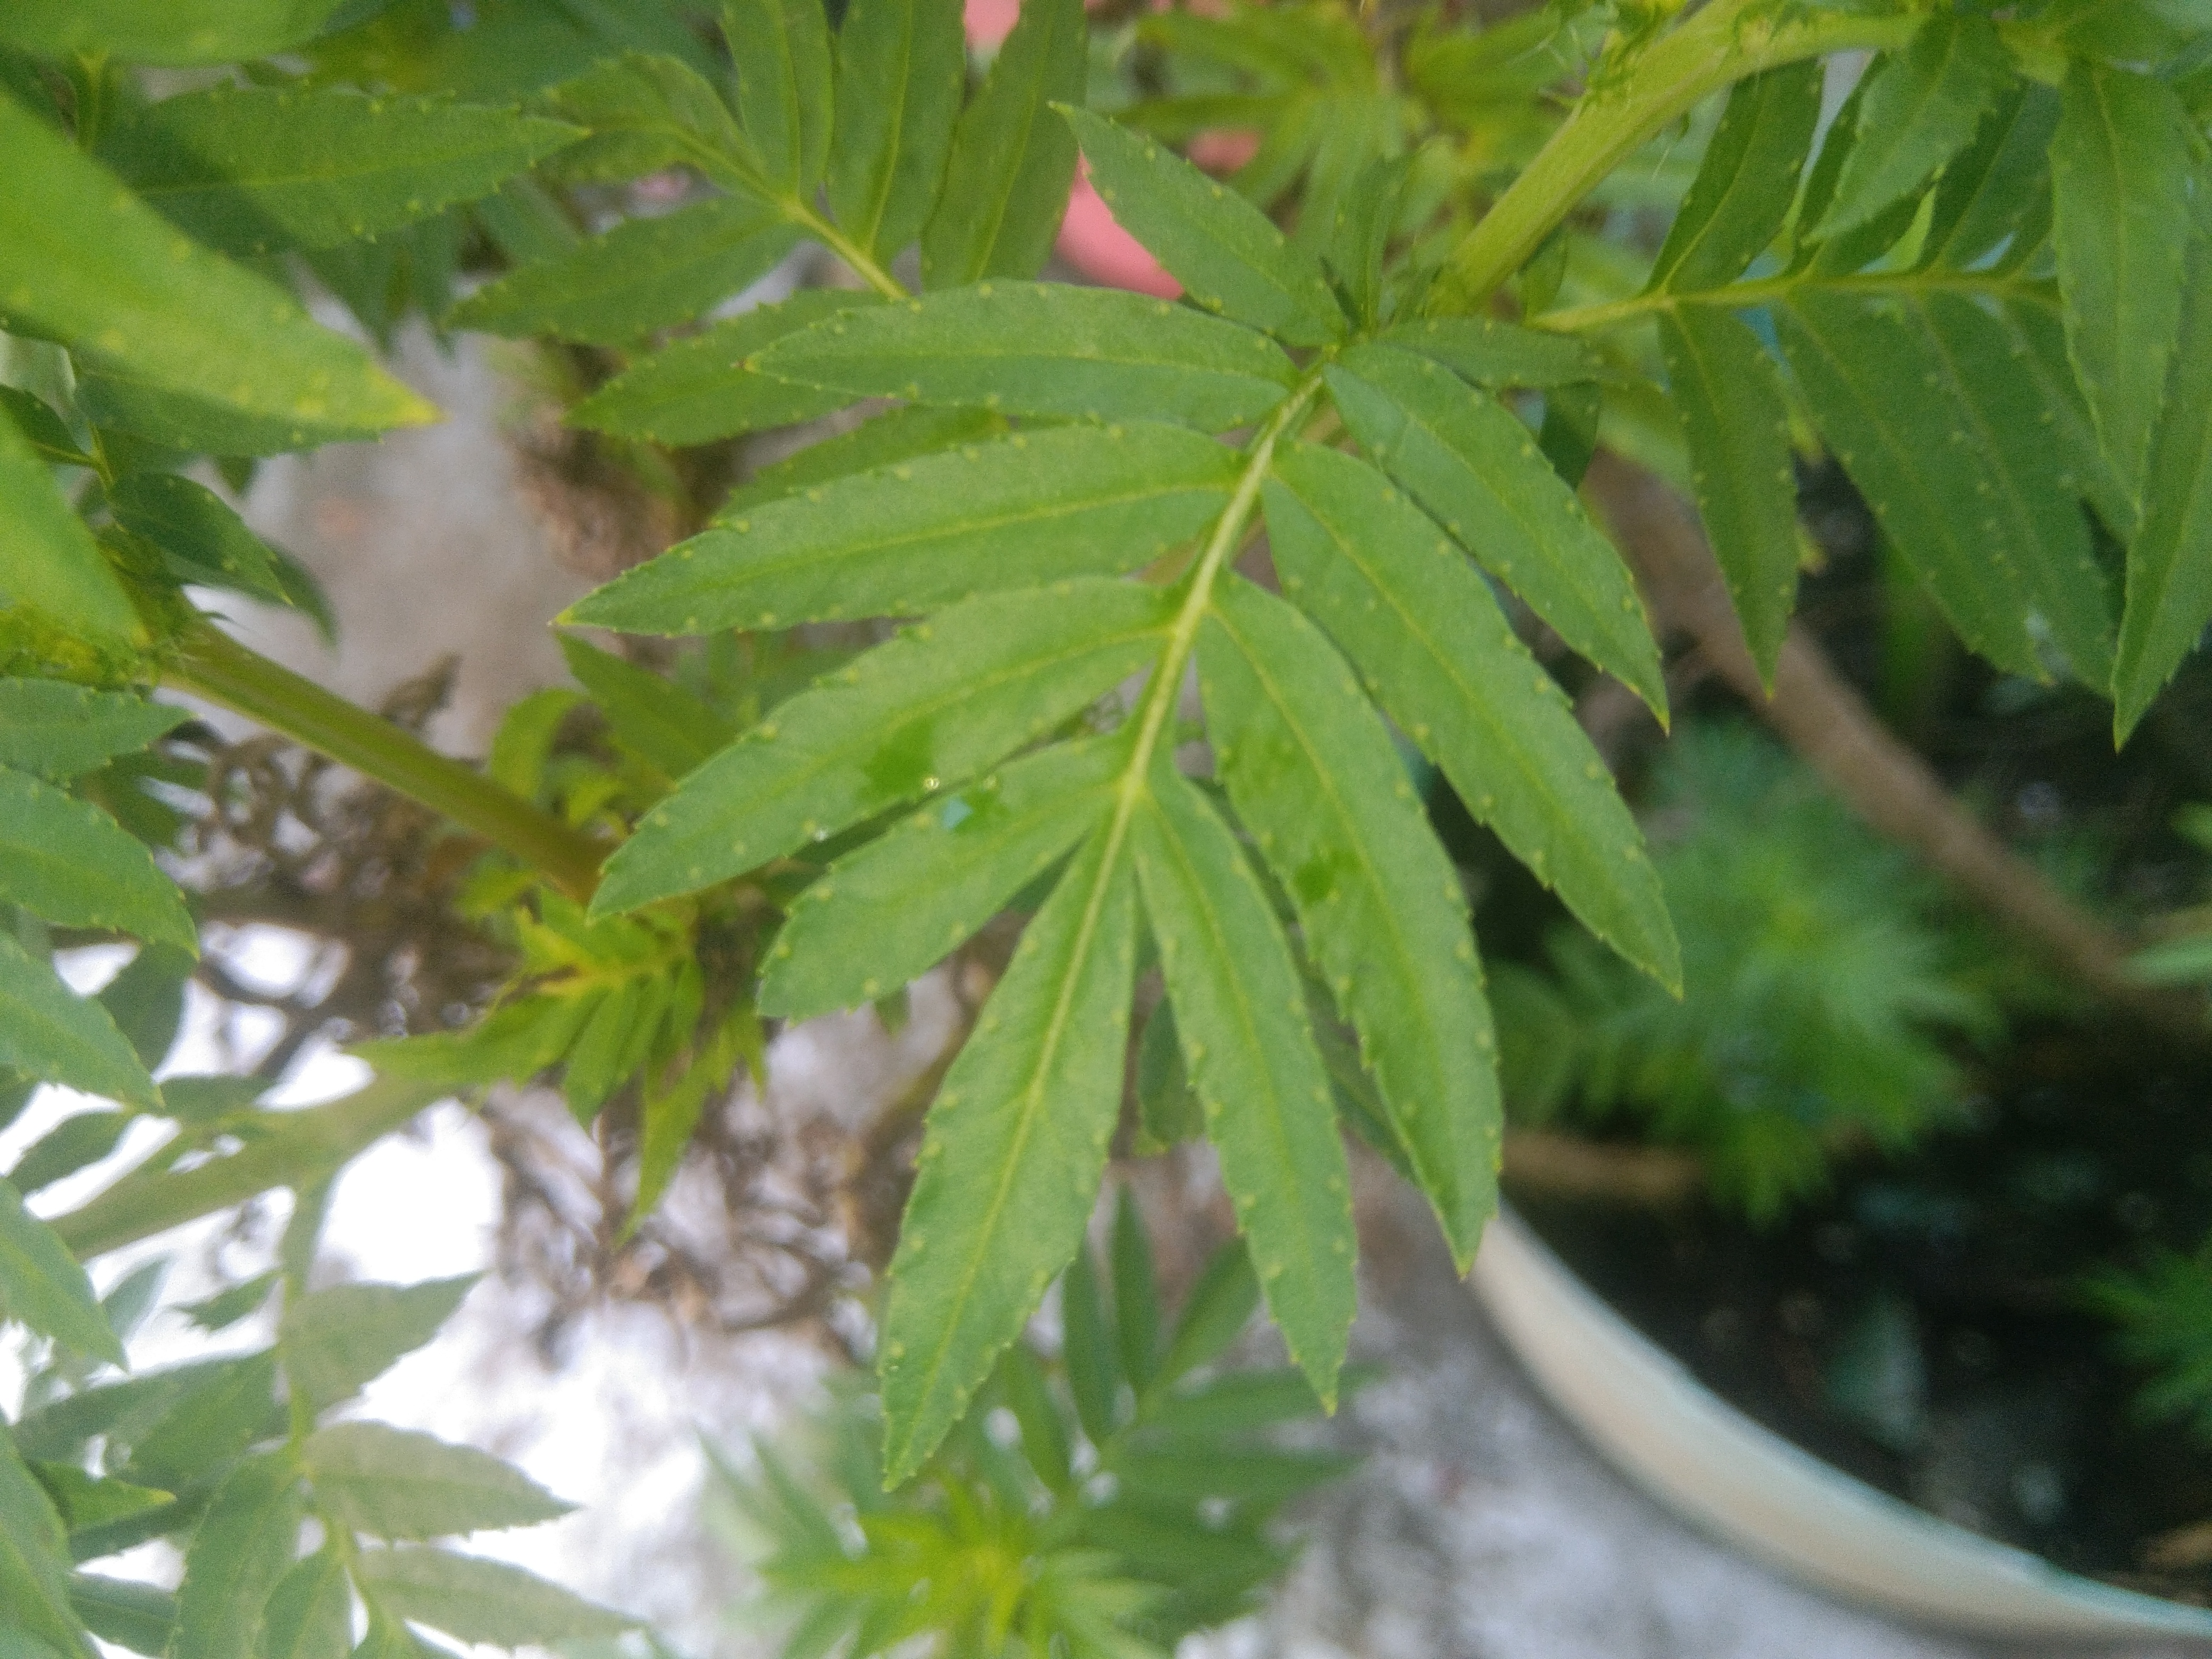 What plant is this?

marigold
